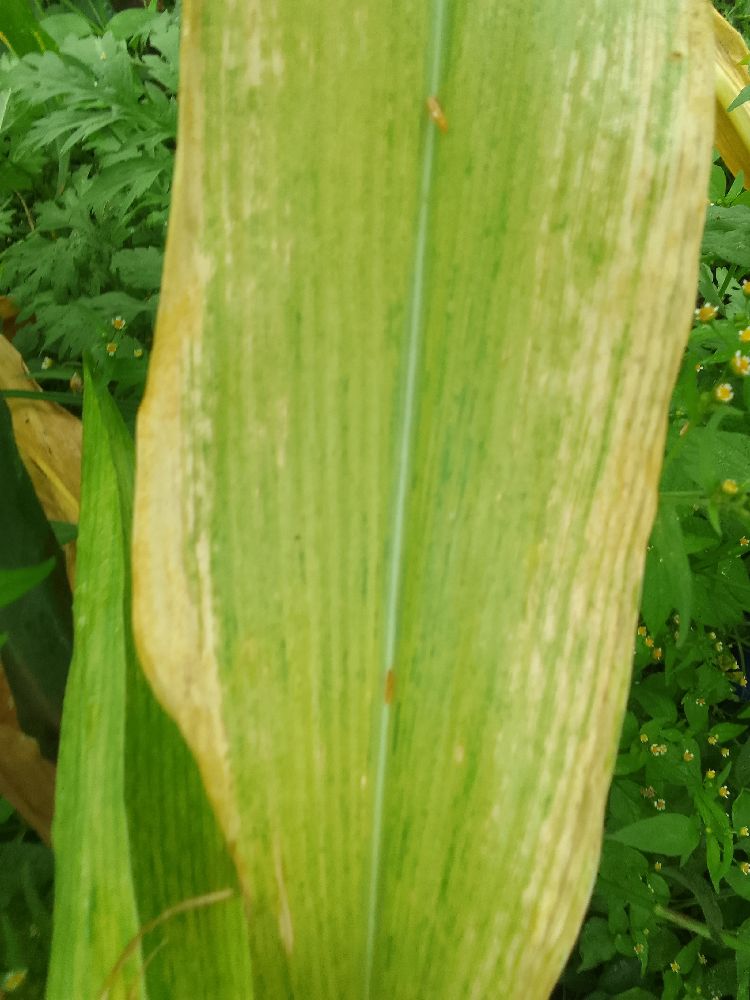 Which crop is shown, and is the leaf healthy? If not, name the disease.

maize, maize lethal necrosis
